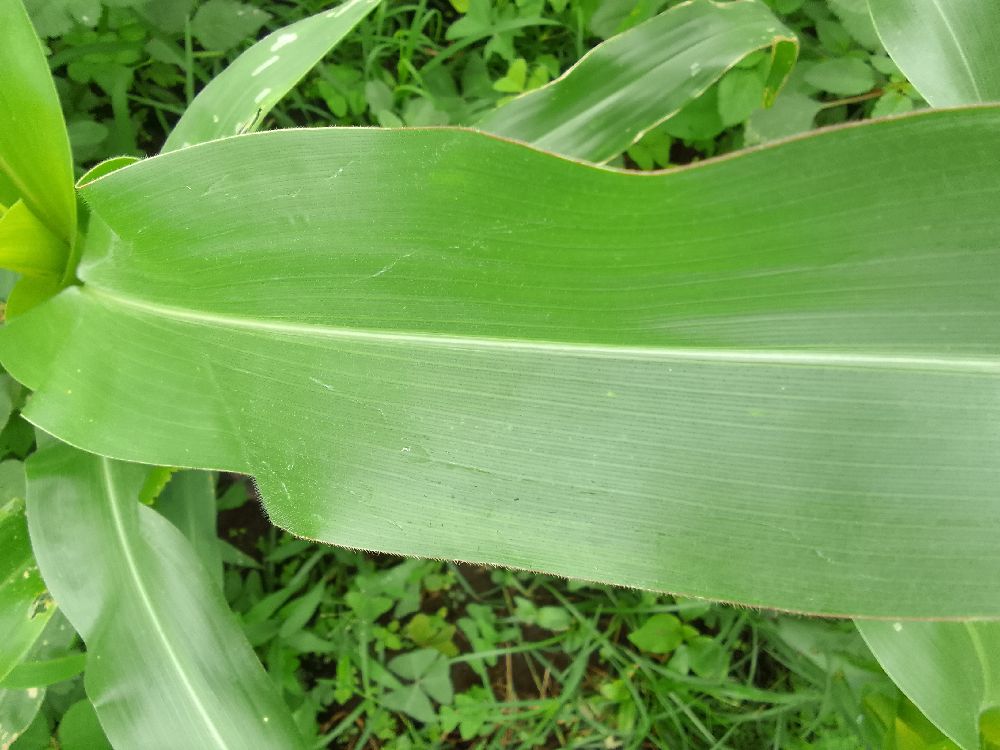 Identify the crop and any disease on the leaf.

maize, healthy
